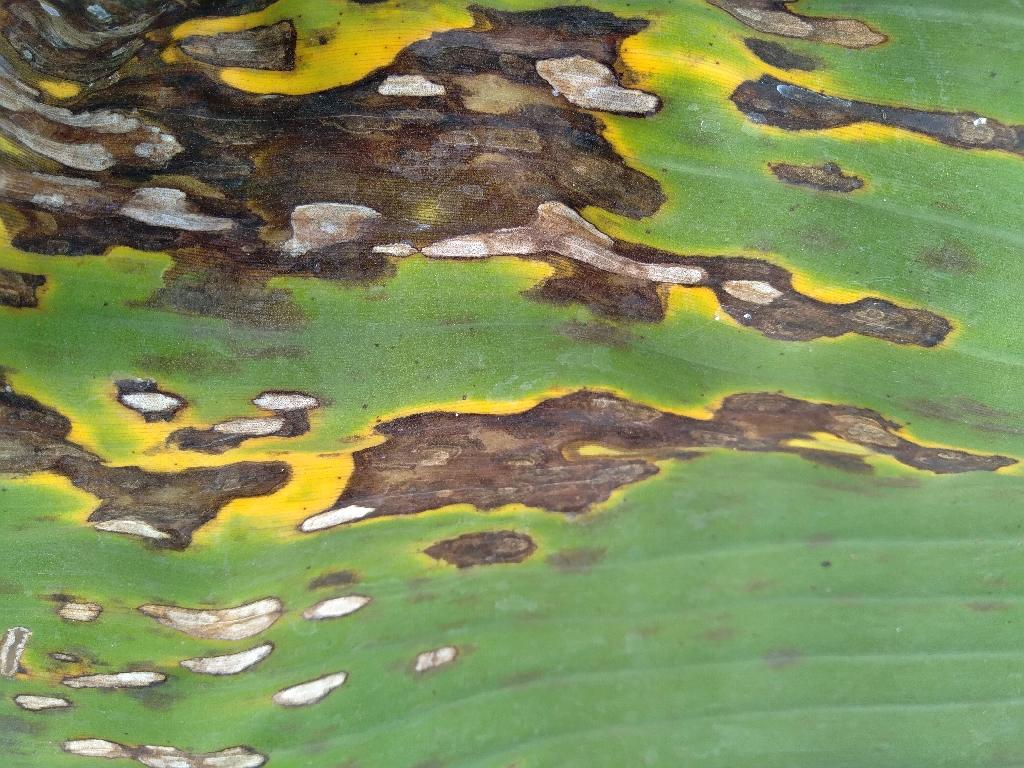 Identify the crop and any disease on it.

banana, black sigatoka
